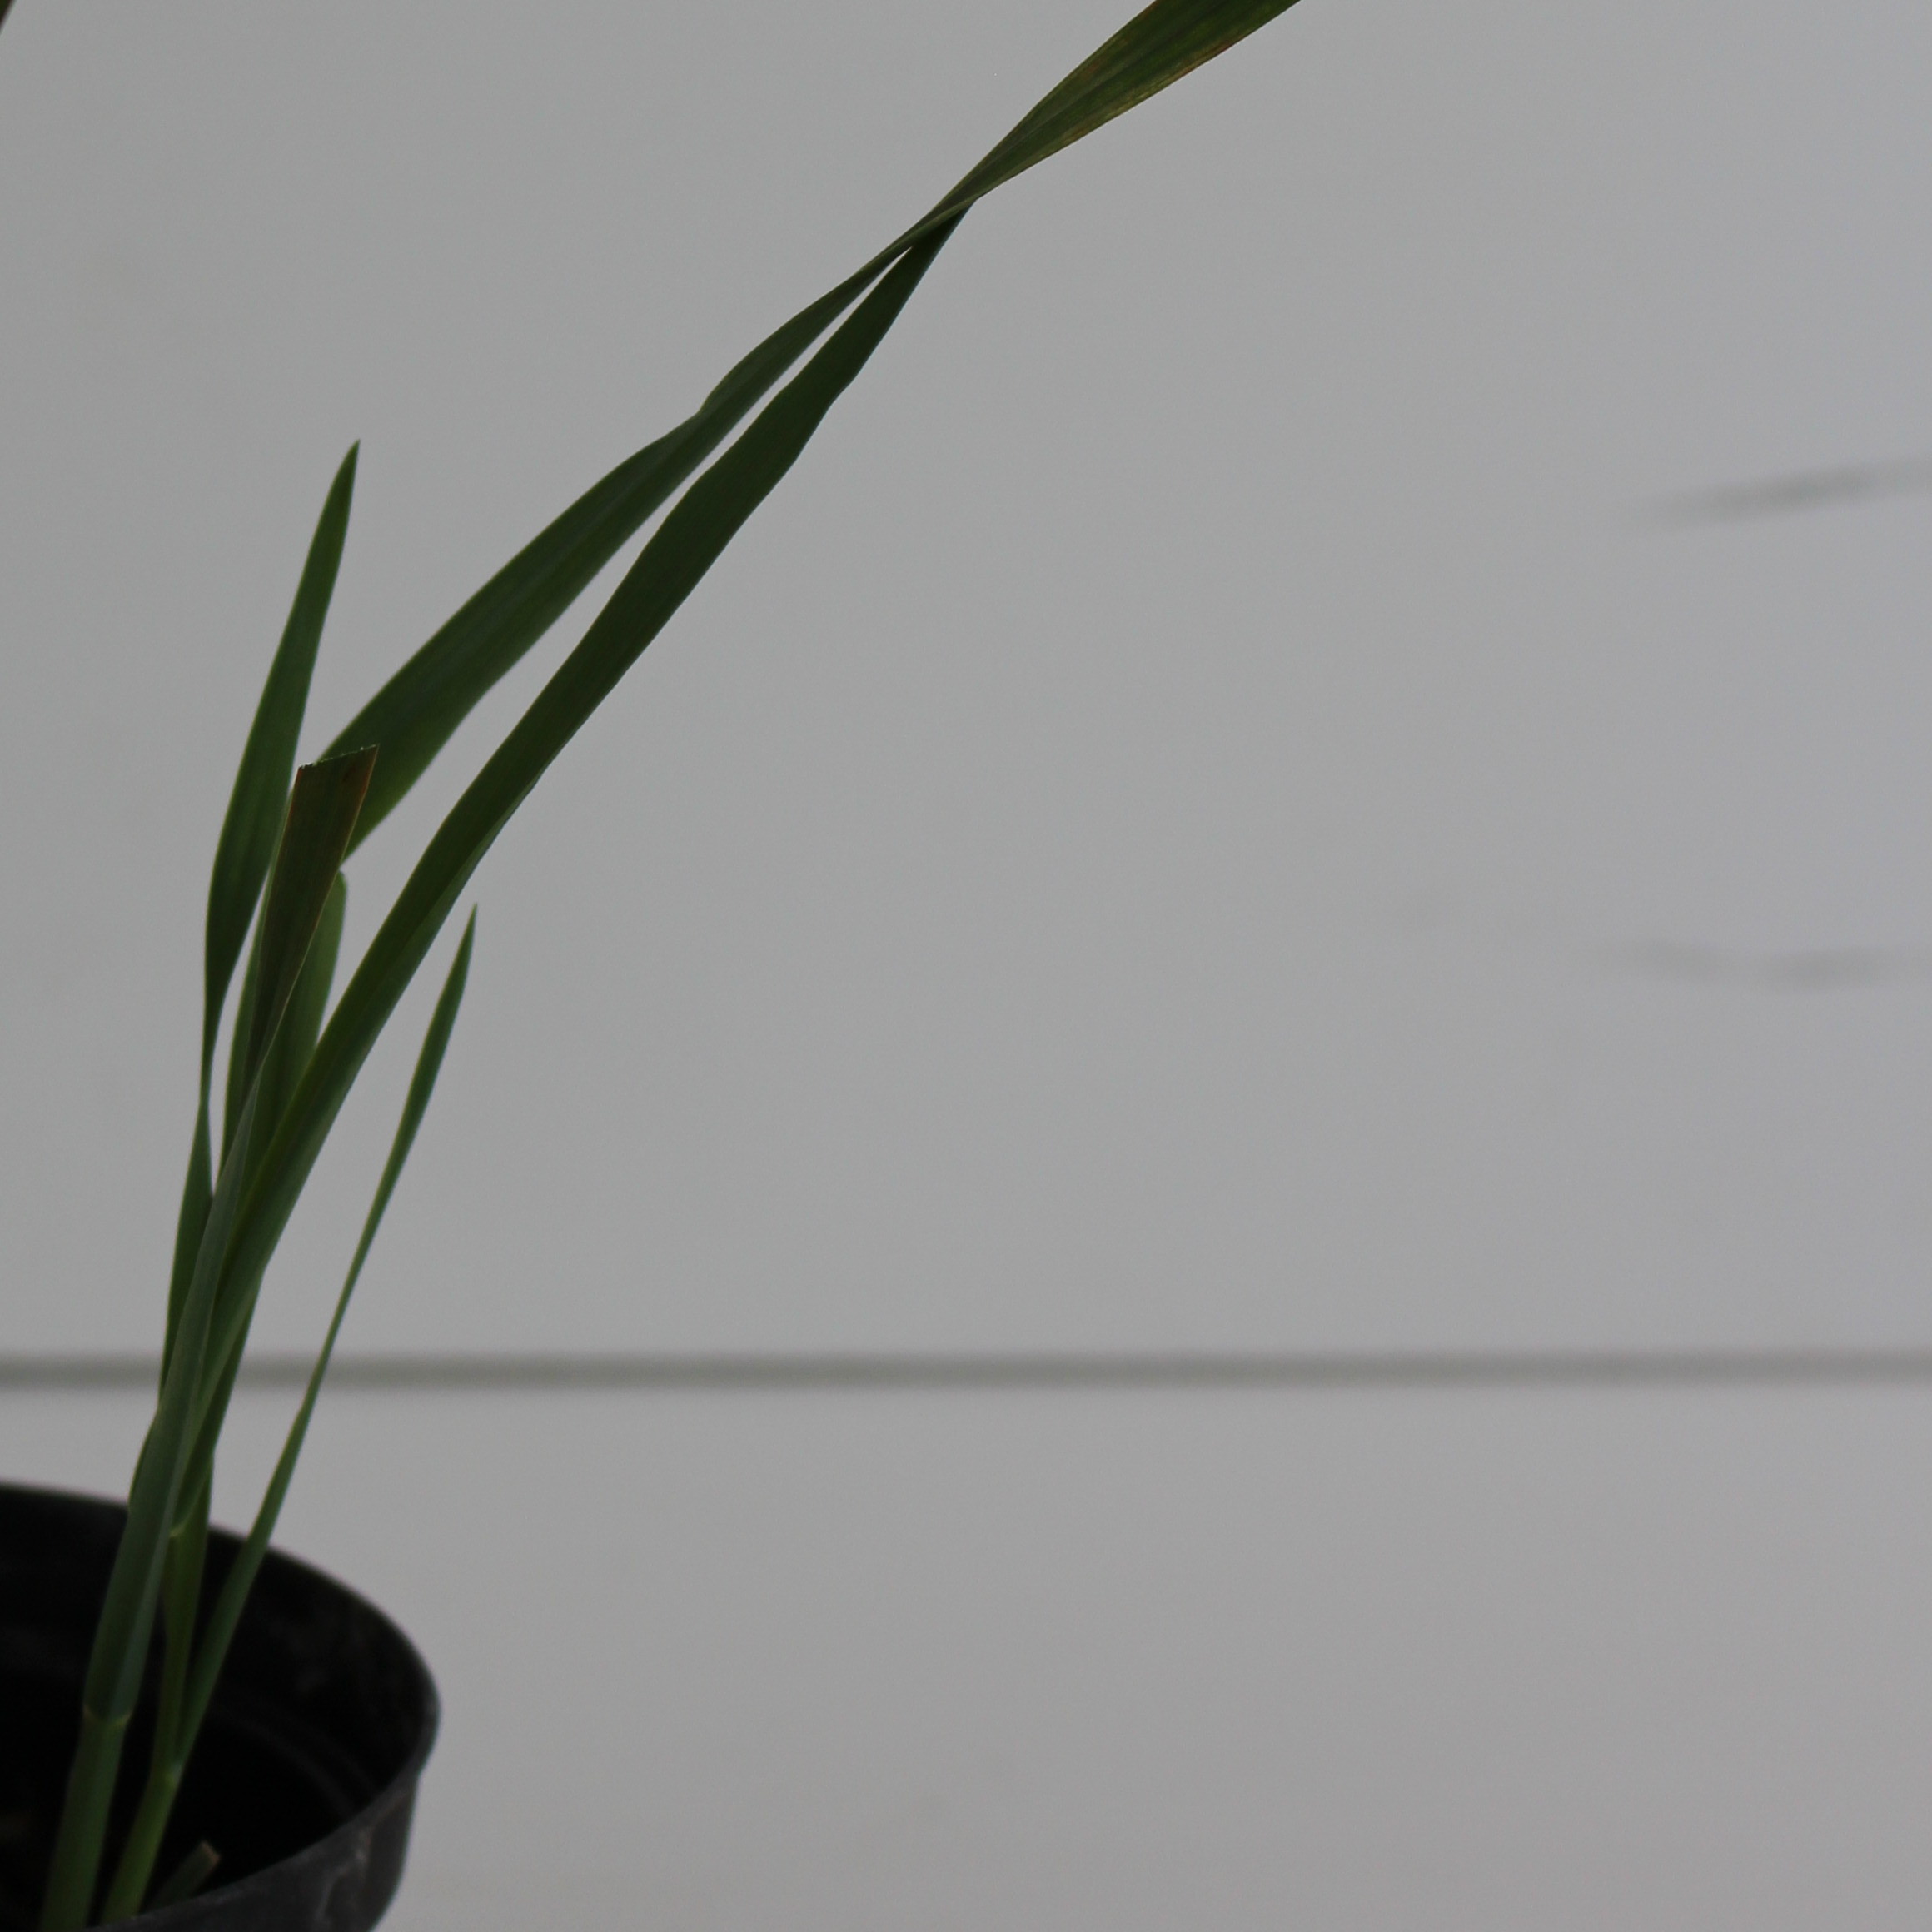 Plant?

Avena sterilis
